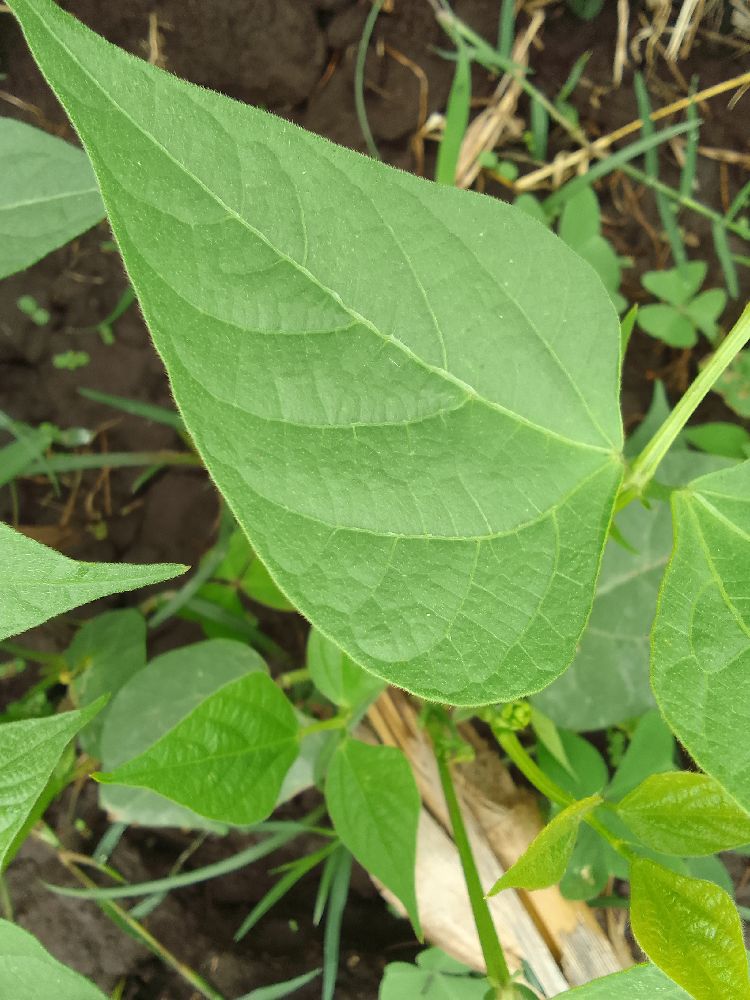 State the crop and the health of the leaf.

common bean, healthy
